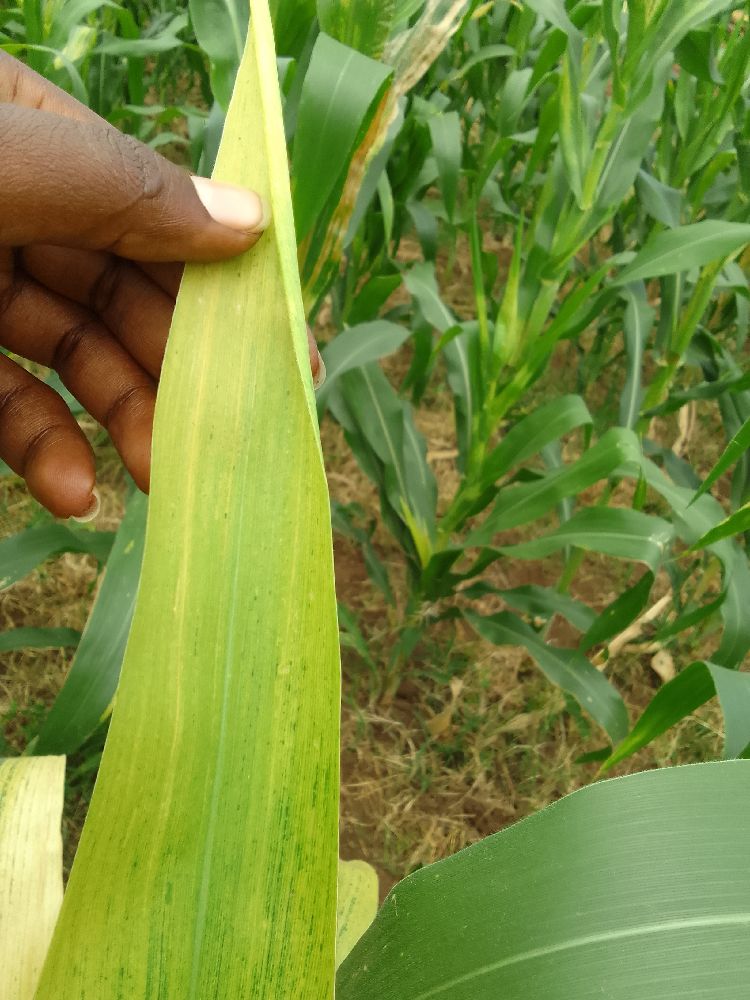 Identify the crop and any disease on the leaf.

maize, maize lethal necrosis
